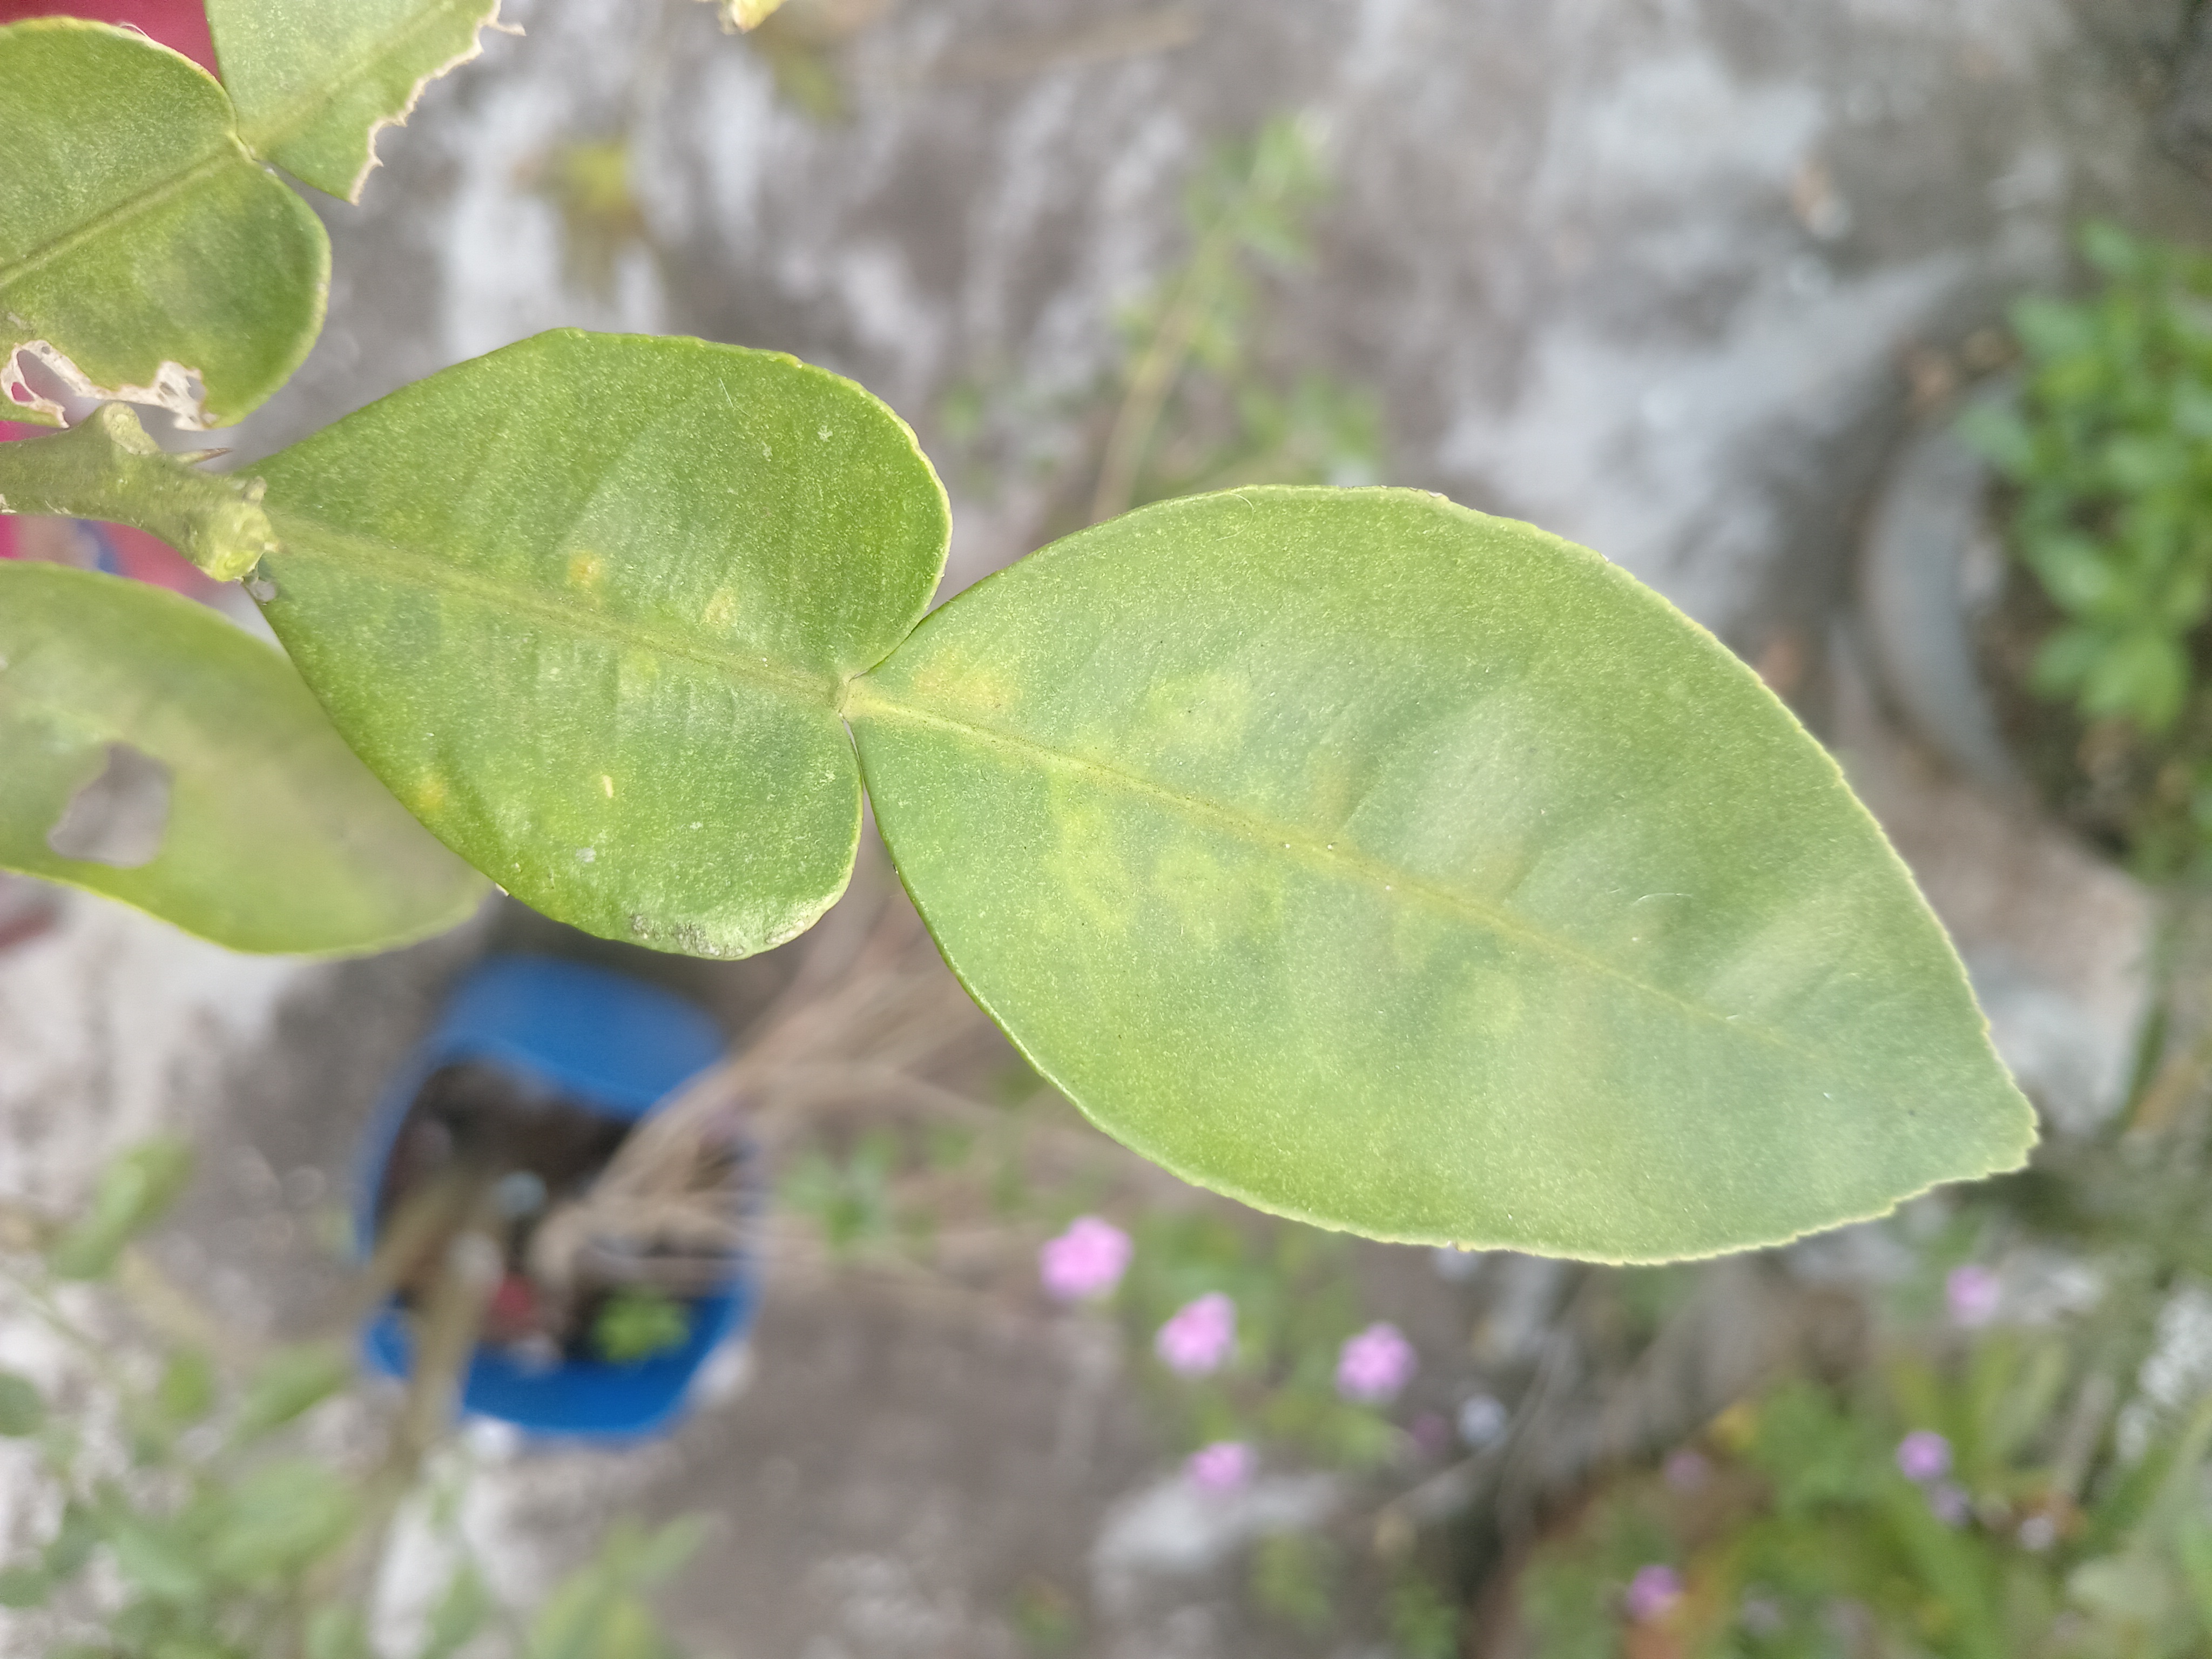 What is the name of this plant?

lemon
